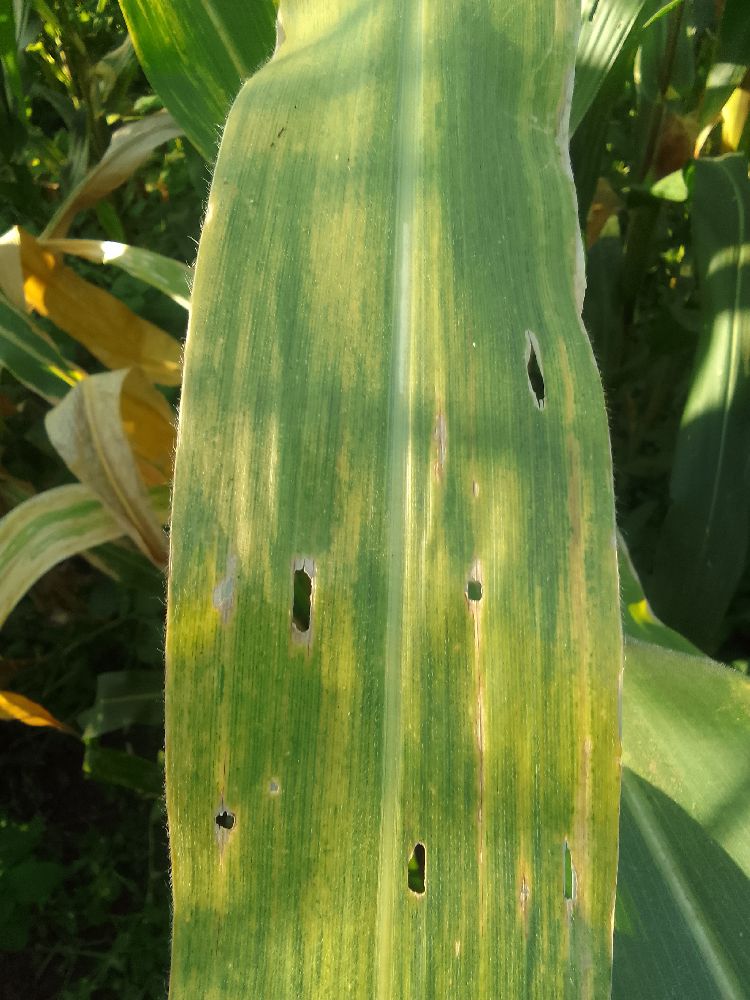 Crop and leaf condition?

maize, maize lethal necrosis
